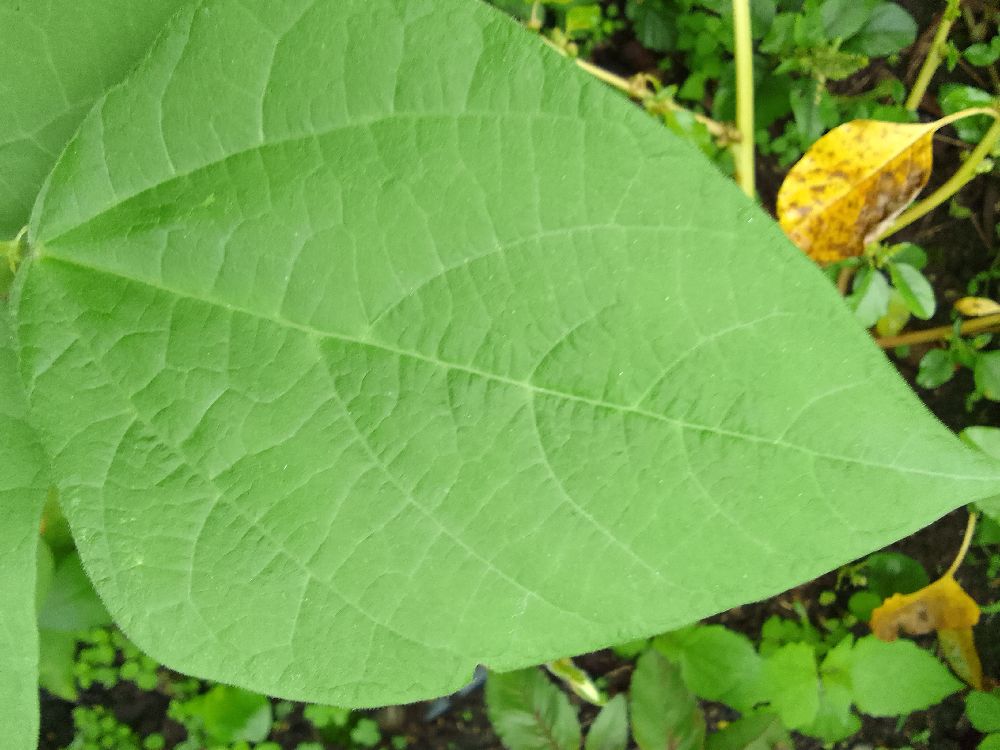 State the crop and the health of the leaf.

common bean, healthy
